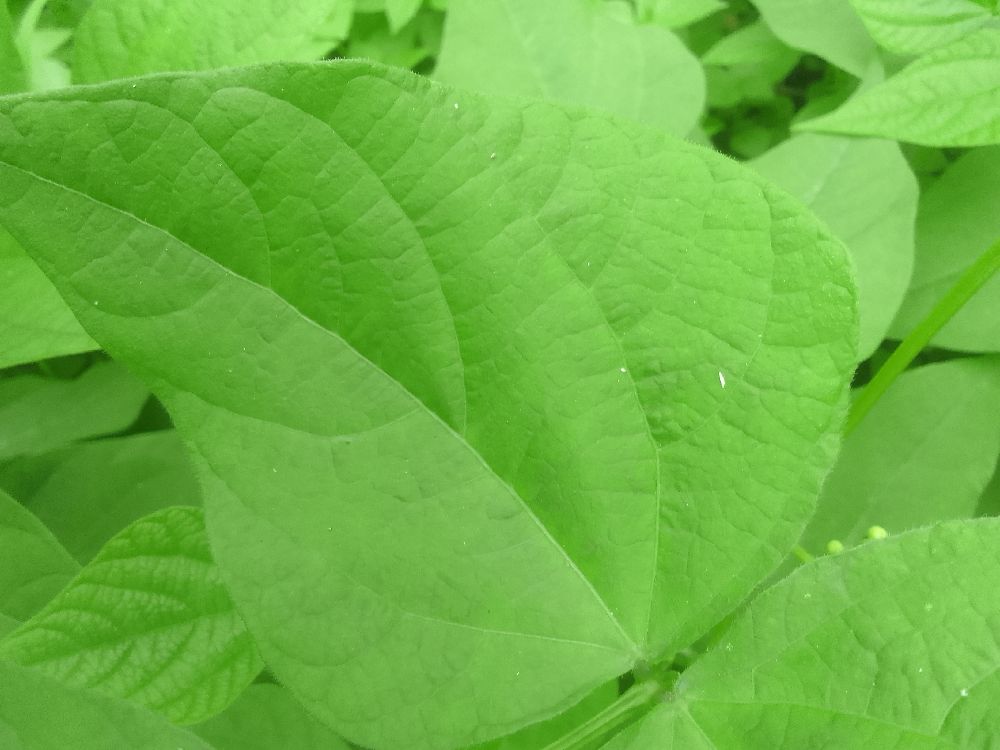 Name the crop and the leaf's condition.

common bean, healthy
